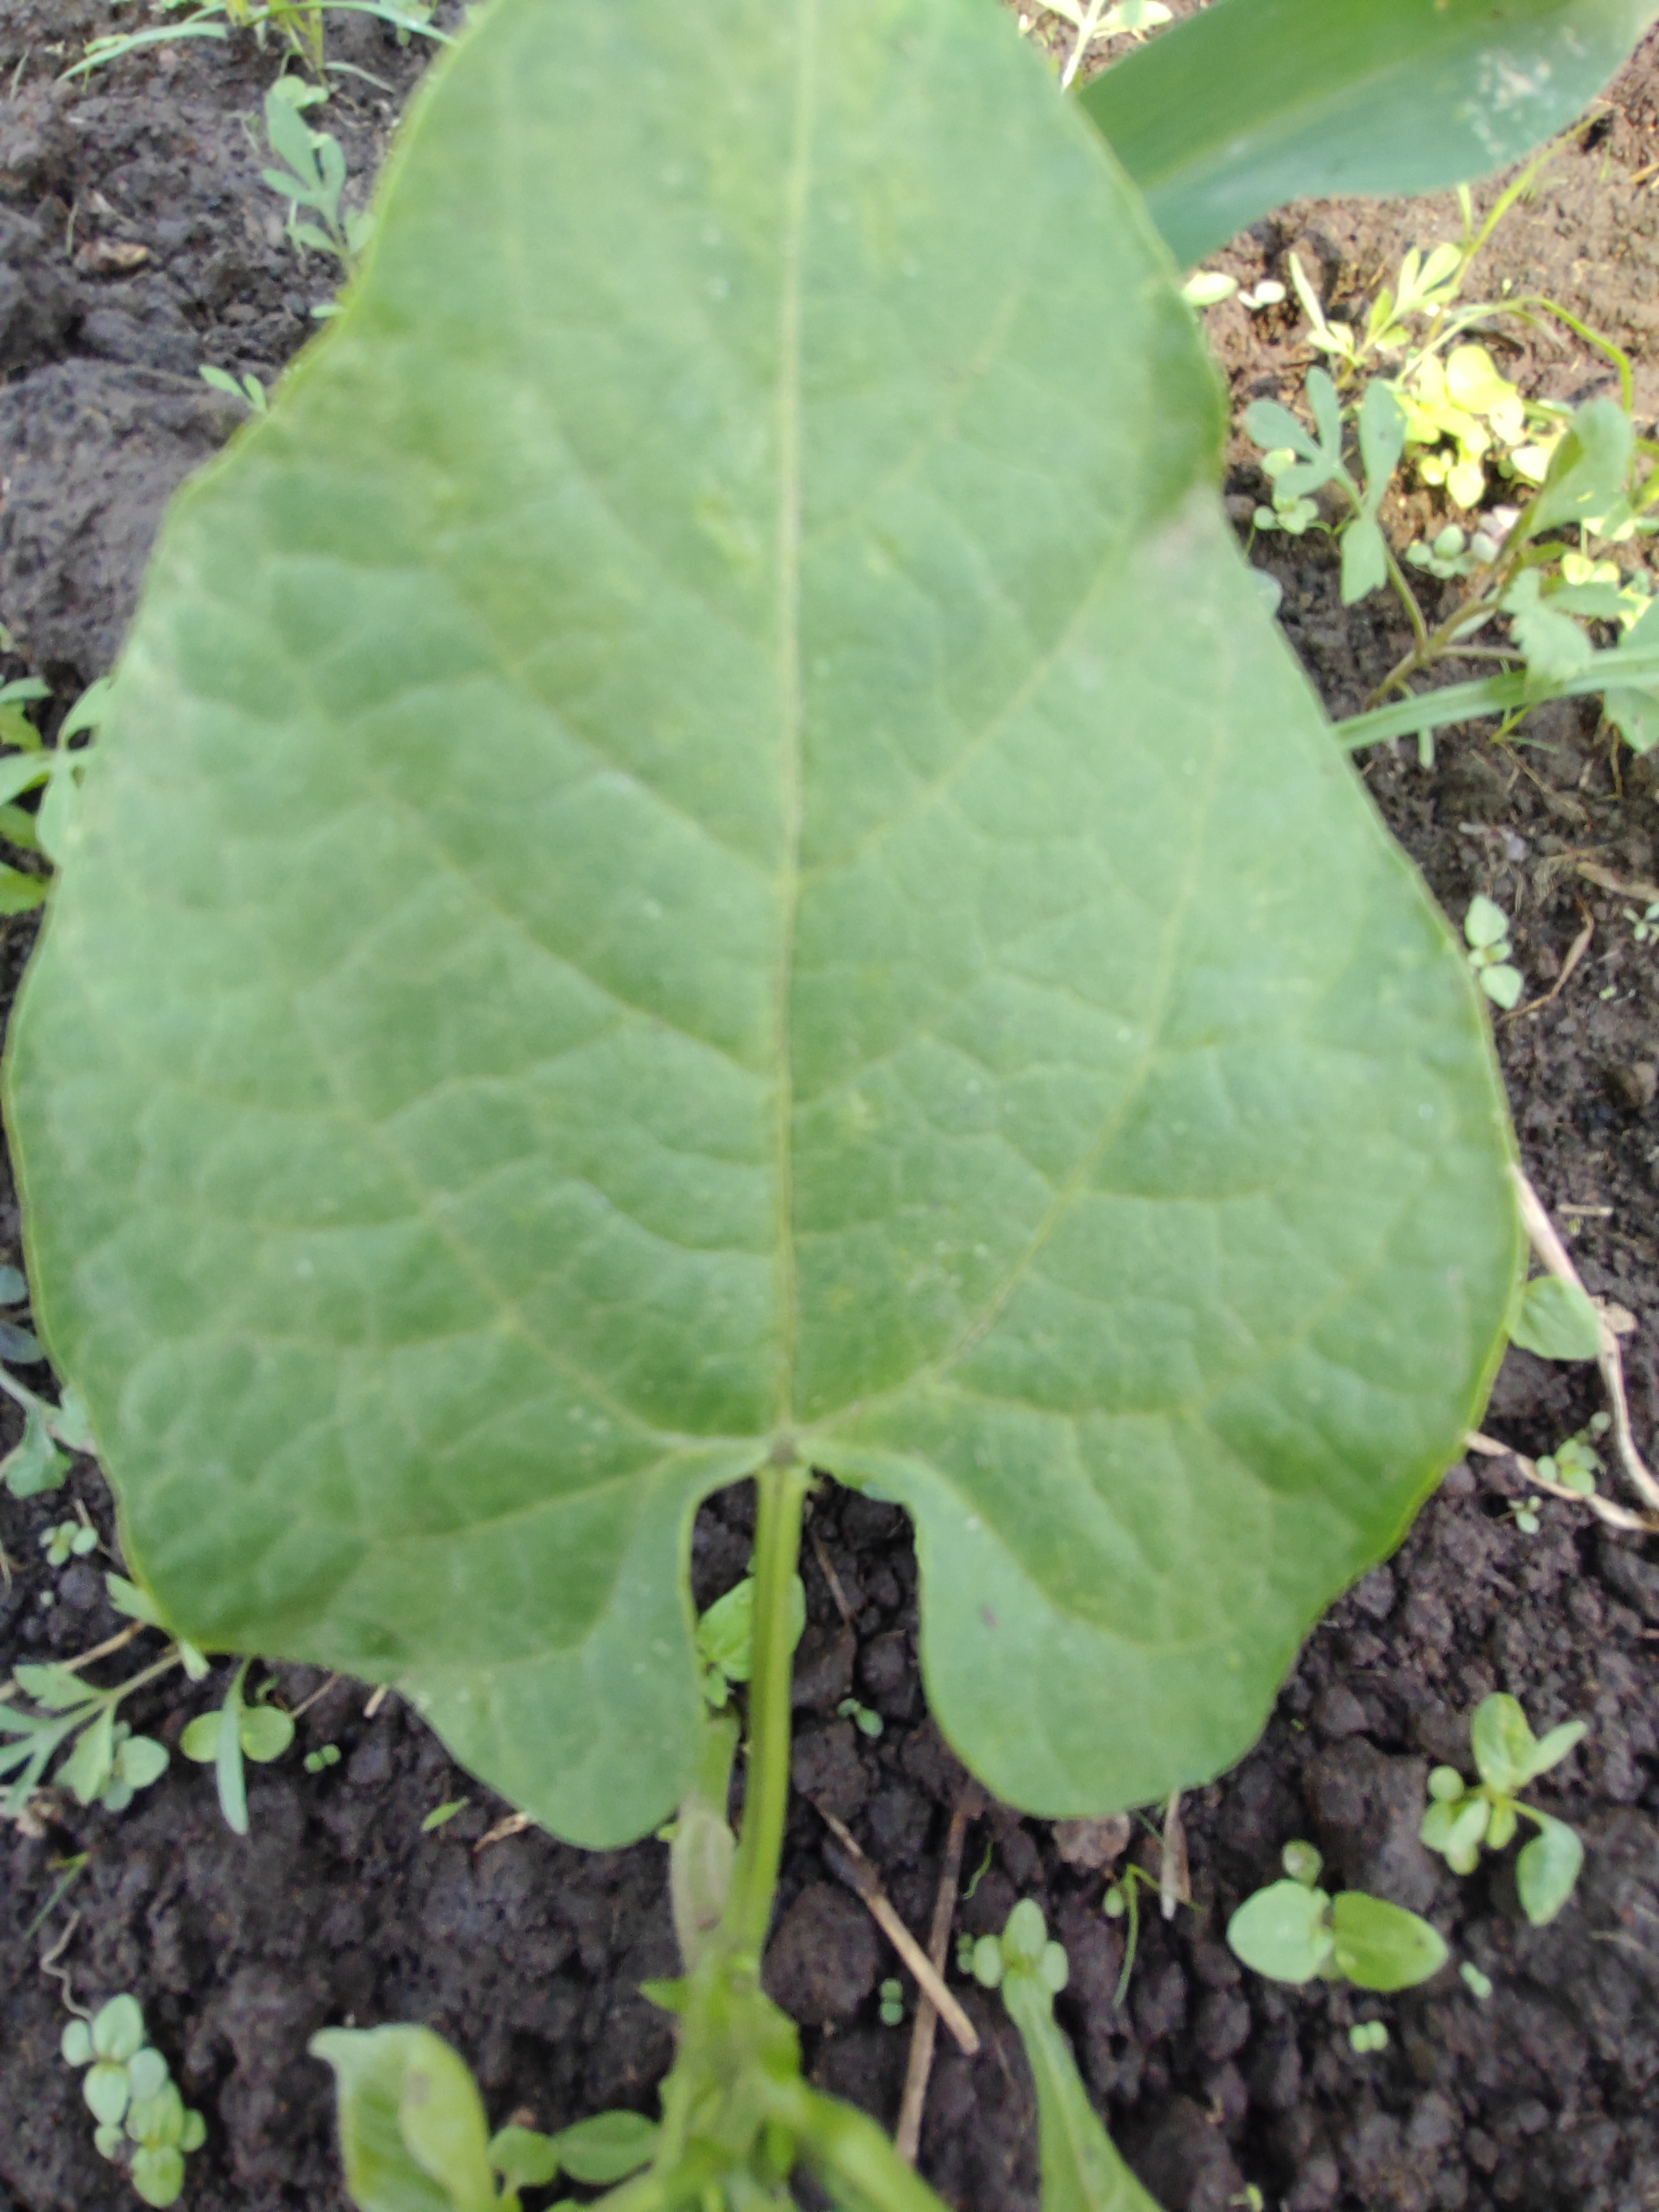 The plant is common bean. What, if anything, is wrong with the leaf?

healthy
